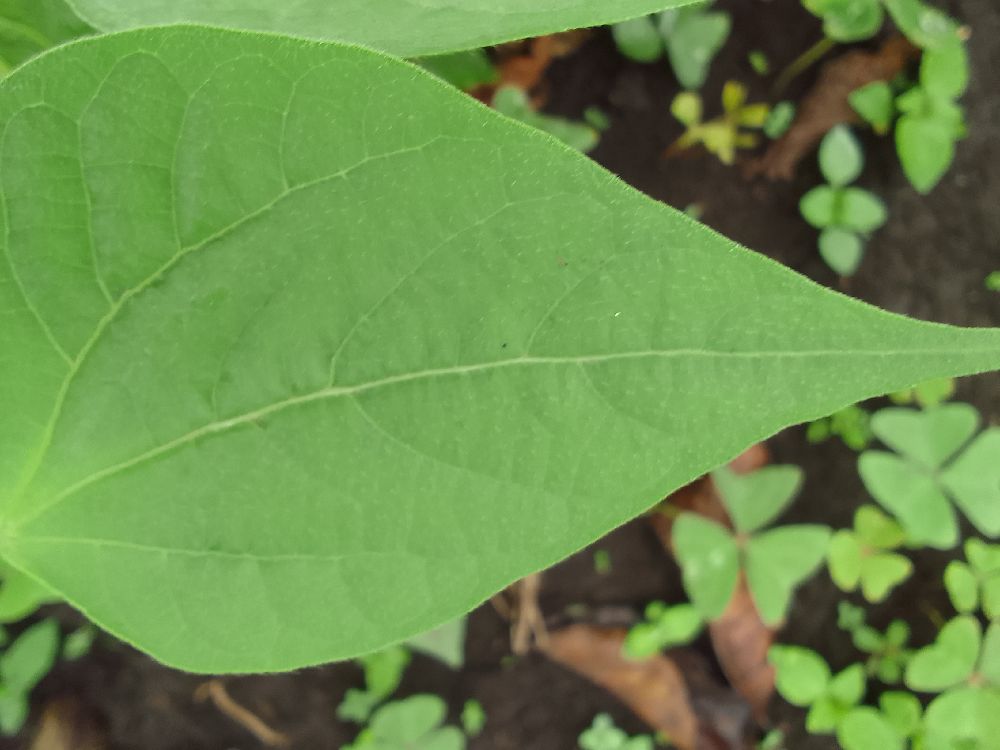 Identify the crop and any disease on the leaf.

common bean, healthy
